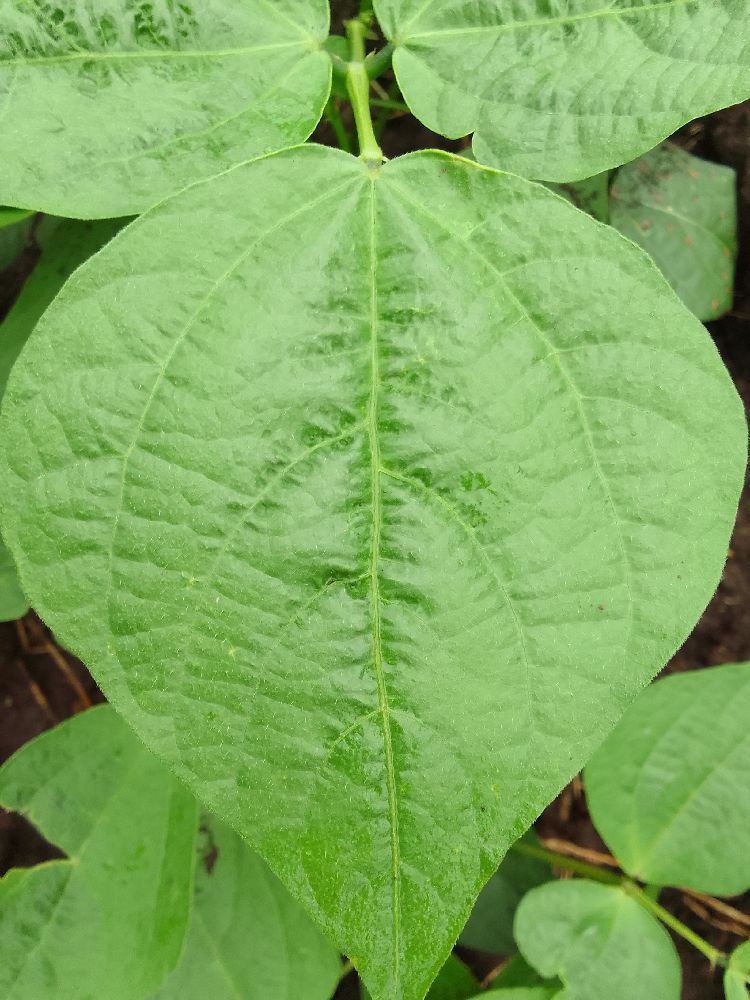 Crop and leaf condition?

common bean, healthy
